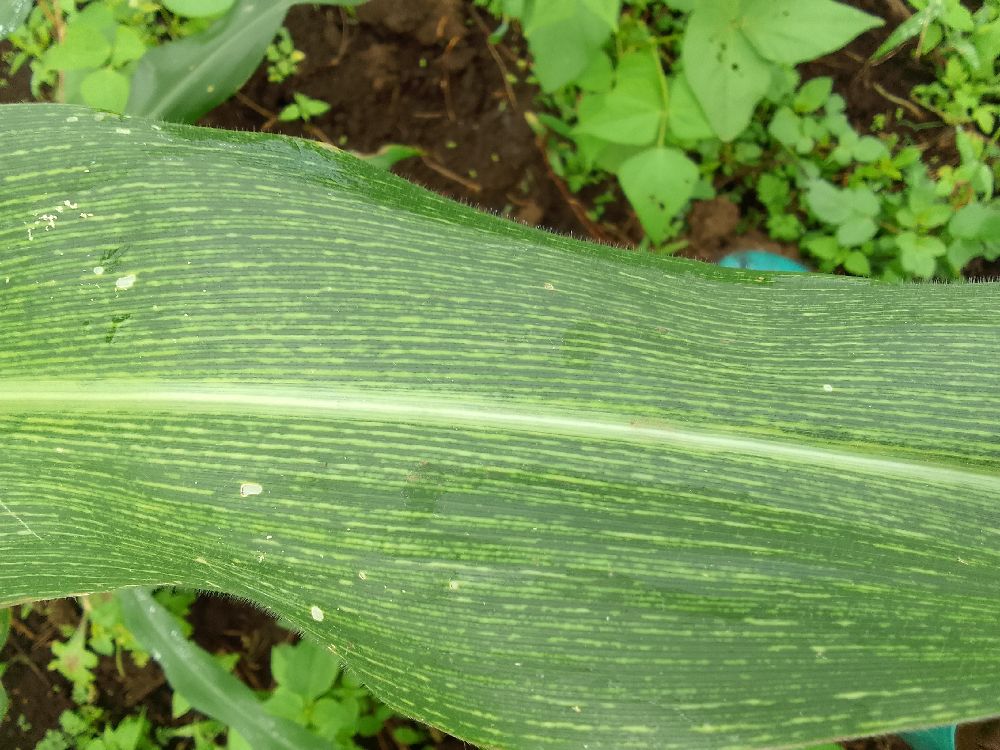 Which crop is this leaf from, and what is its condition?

maize, maize streak virus
